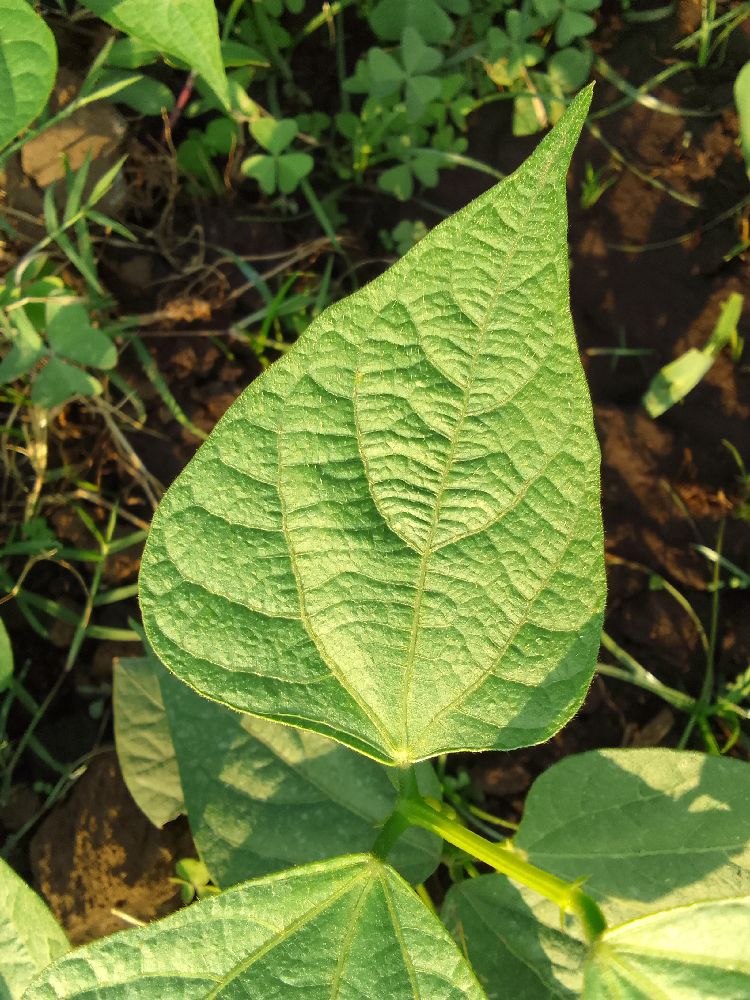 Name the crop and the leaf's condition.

common bean, healthy
